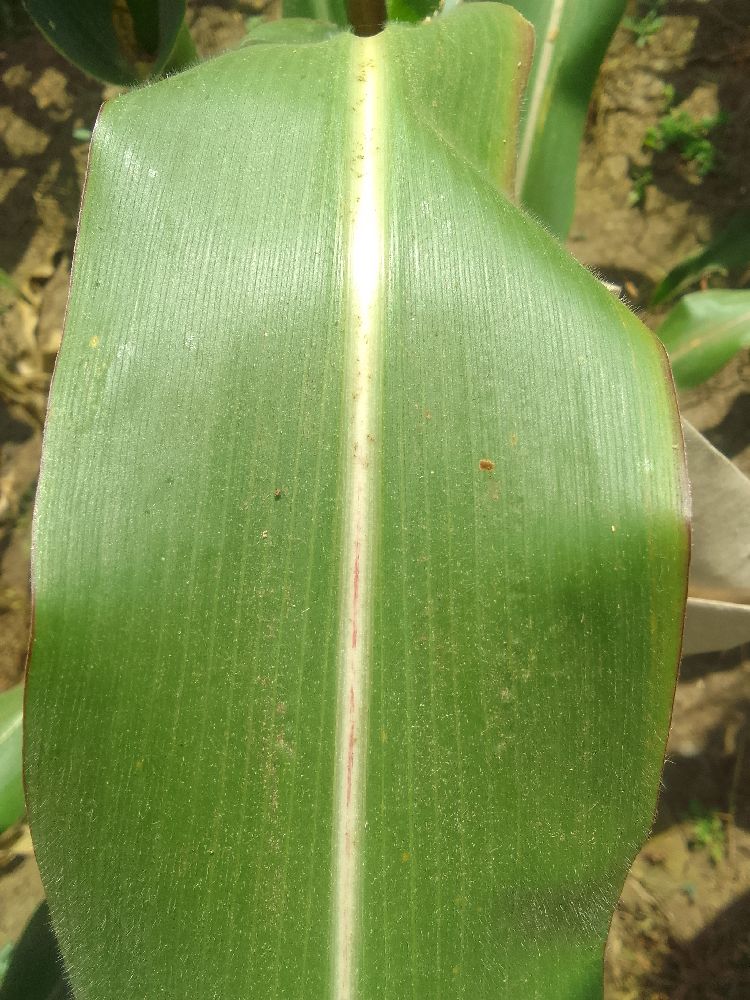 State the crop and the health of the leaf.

maize, healthy
